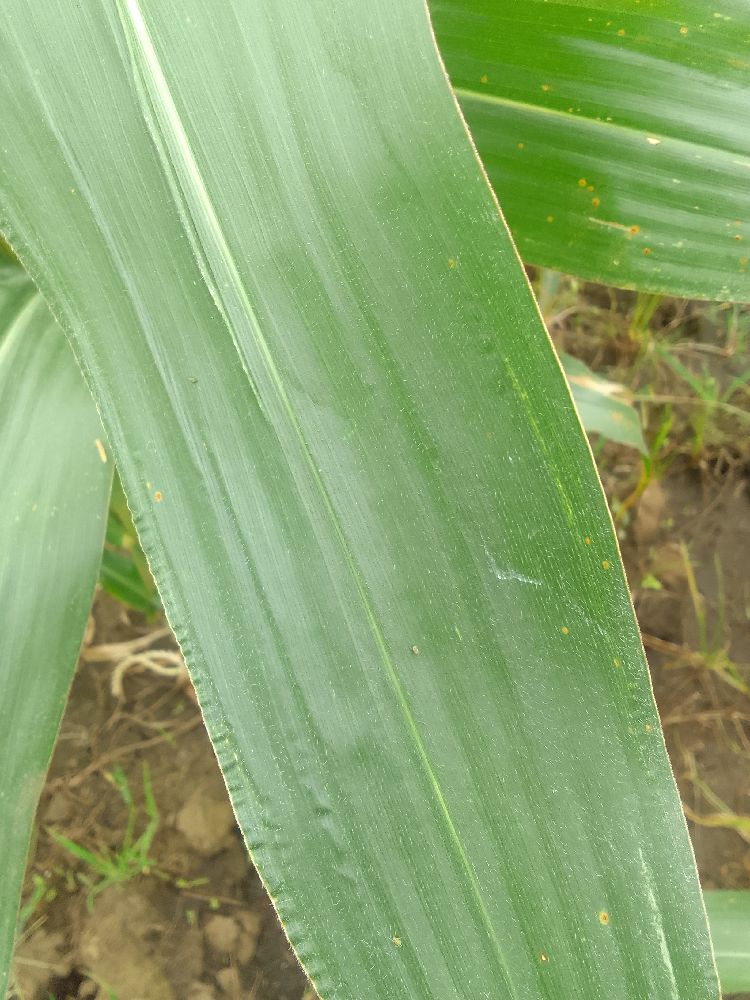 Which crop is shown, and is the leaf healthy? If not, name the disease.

maize, healthy
